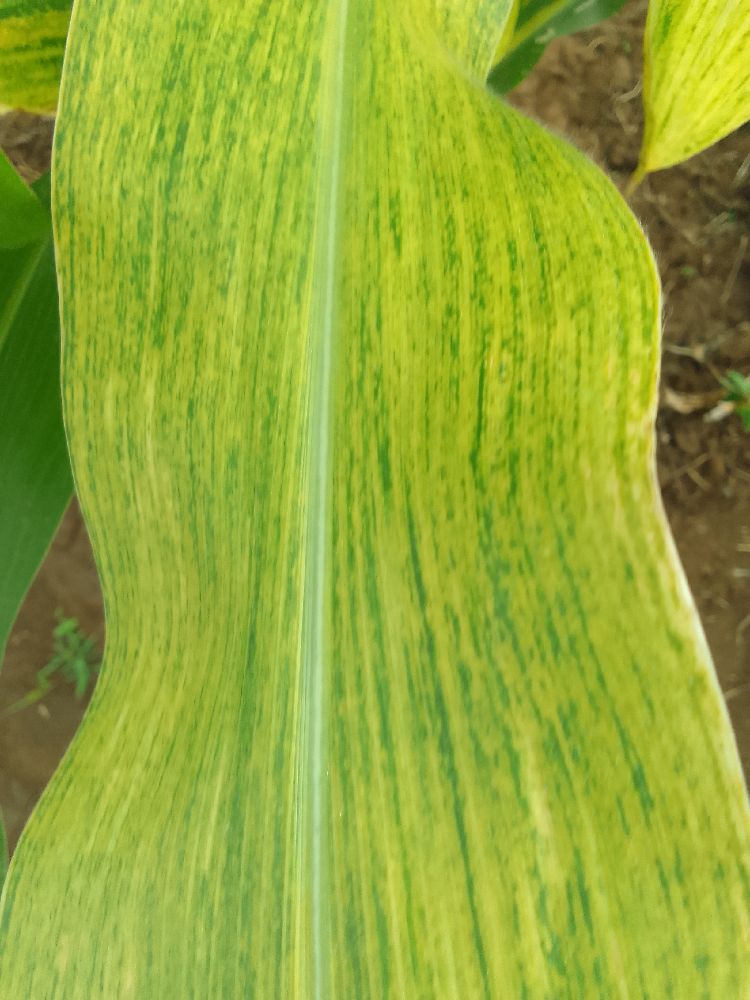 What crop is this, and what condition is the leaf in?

maize, maize lethal necrosis
